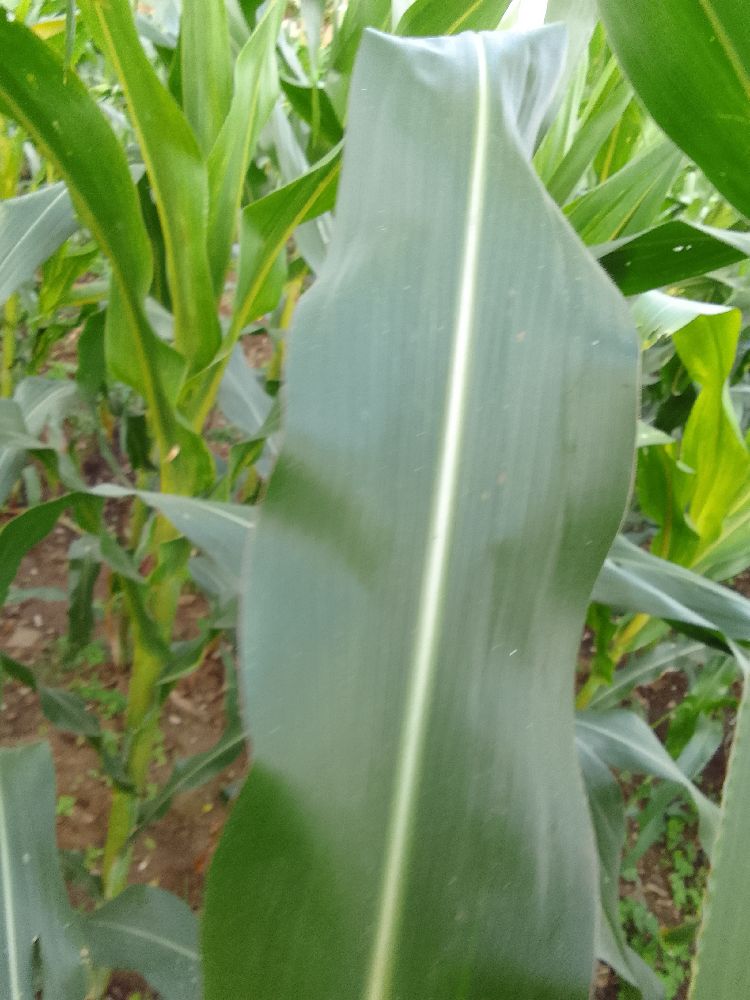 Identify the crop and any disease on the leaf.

maize, healthy
